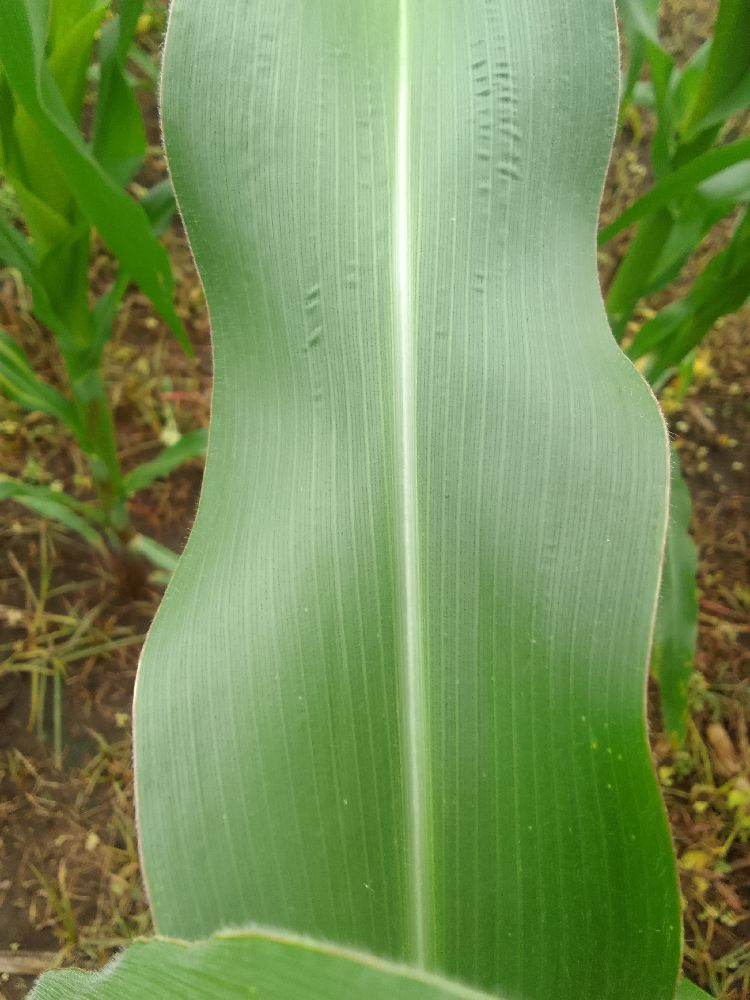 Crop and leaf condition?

maize, healthy
